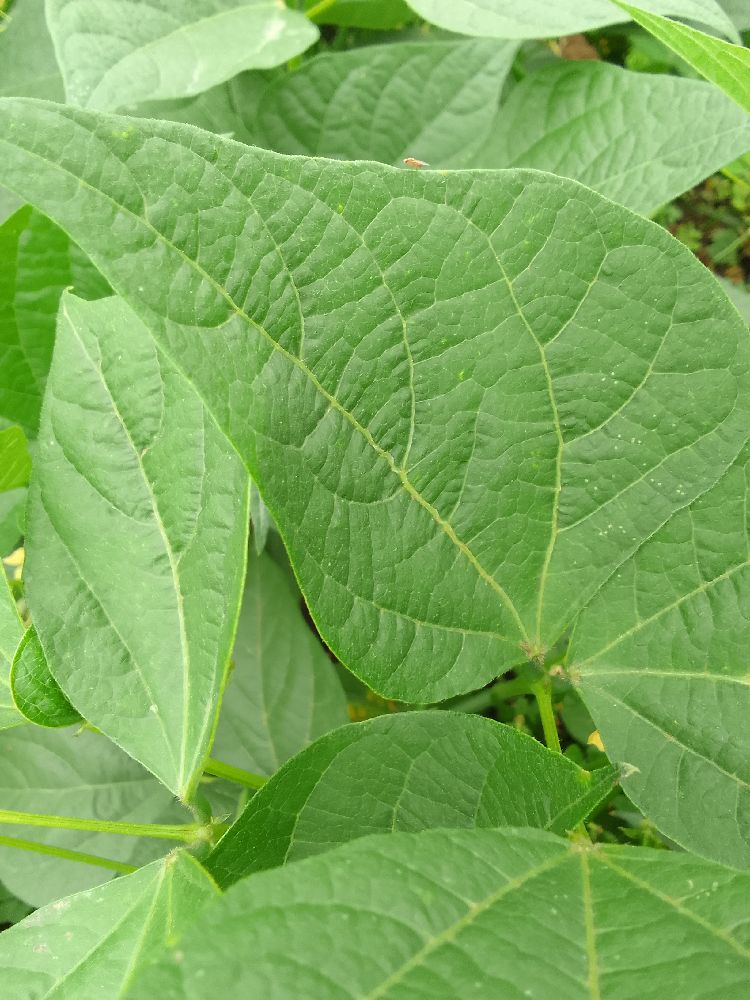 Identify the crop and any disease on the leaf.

common bean, healthy
